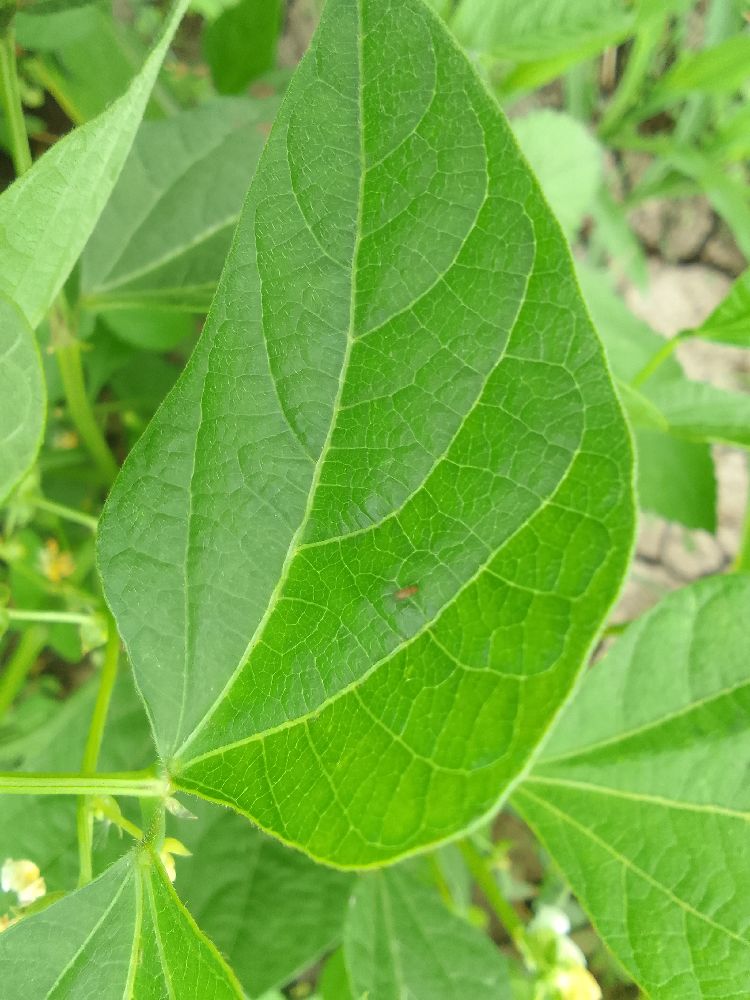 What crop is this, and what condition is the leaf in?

common bean, healthy
